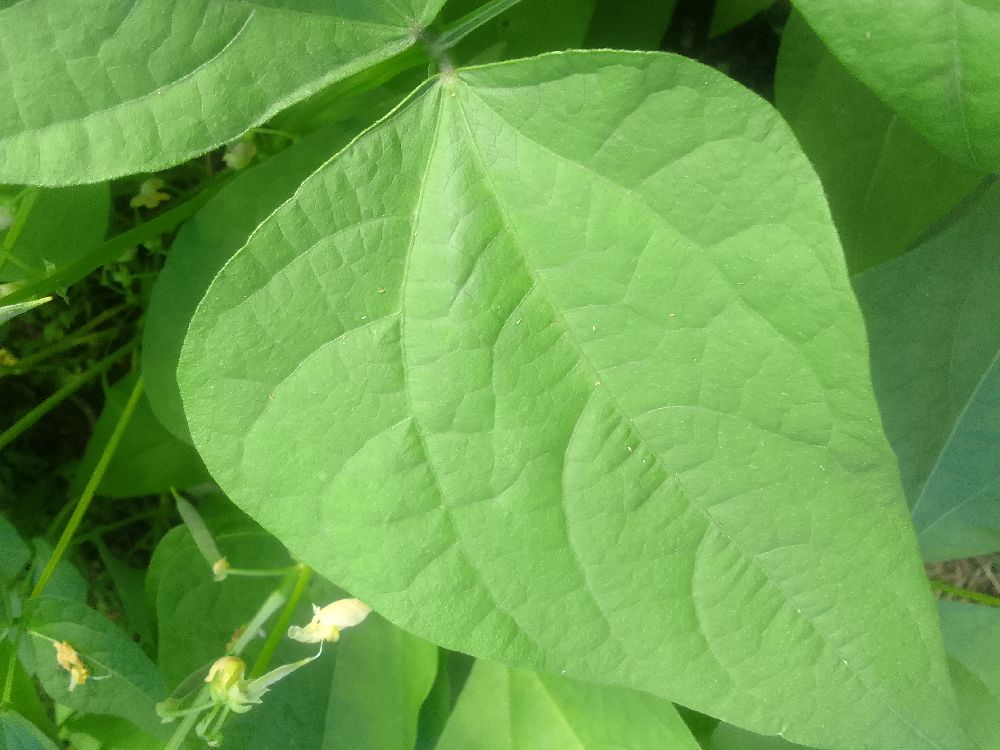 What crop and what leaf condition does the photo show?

common bean, healthy
